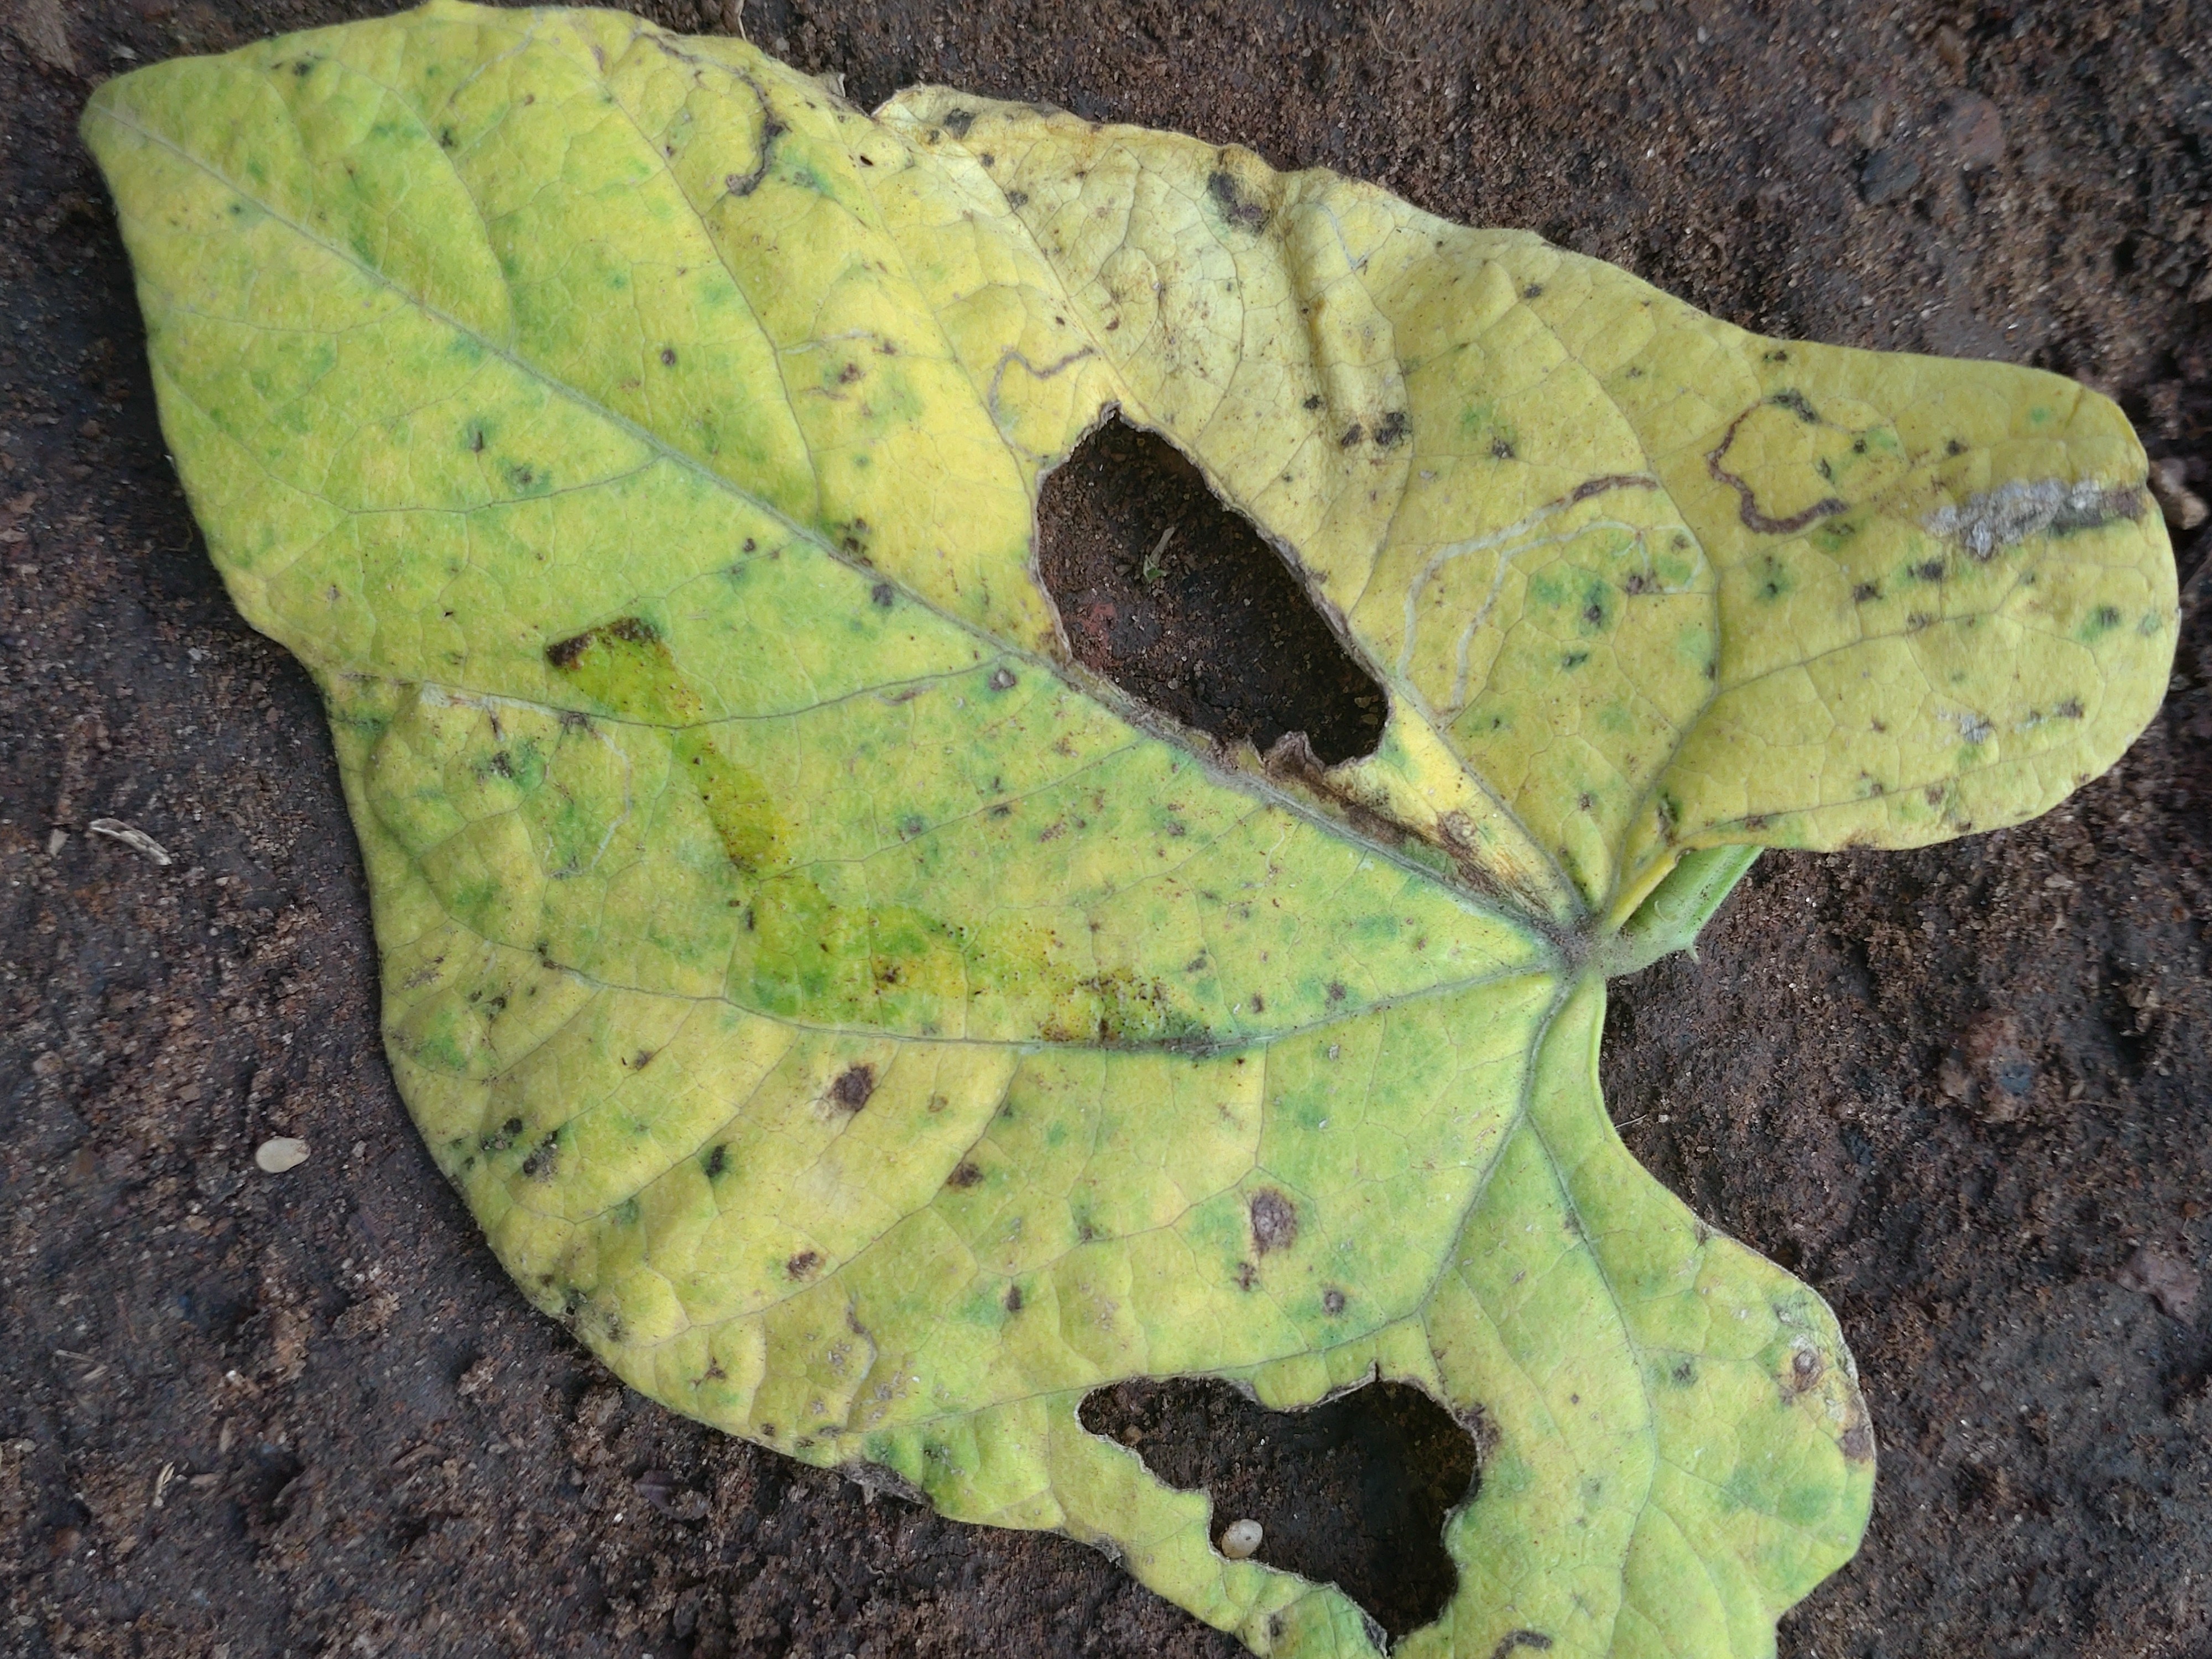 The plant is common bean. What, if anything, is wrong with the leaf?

rust
